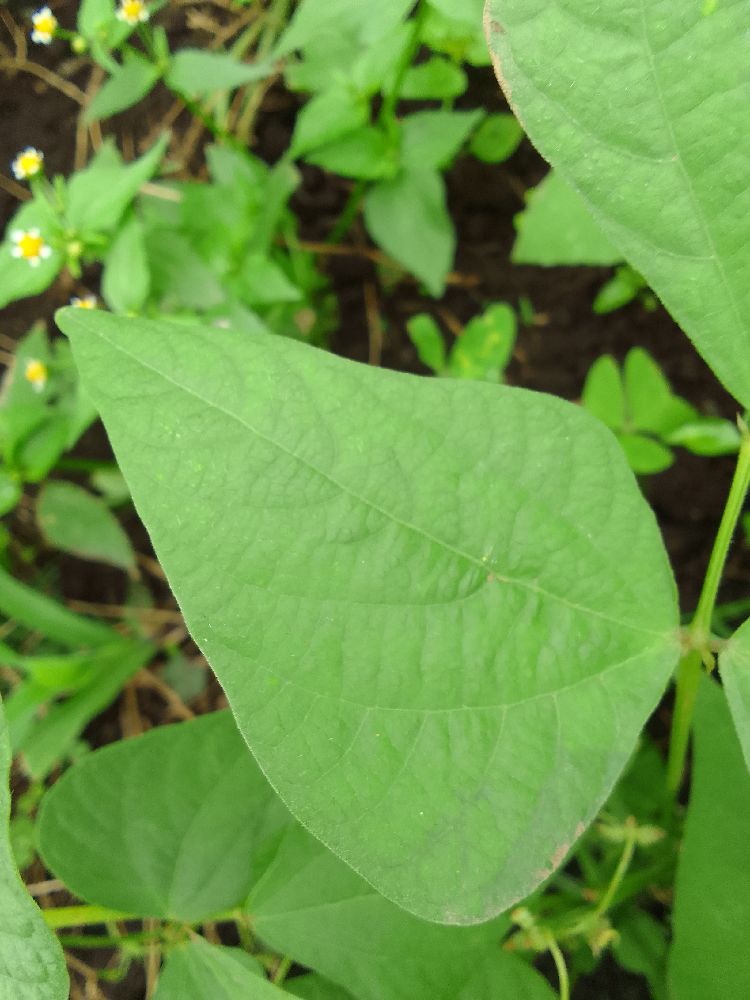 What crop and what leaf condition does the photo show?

common bean, healthy
